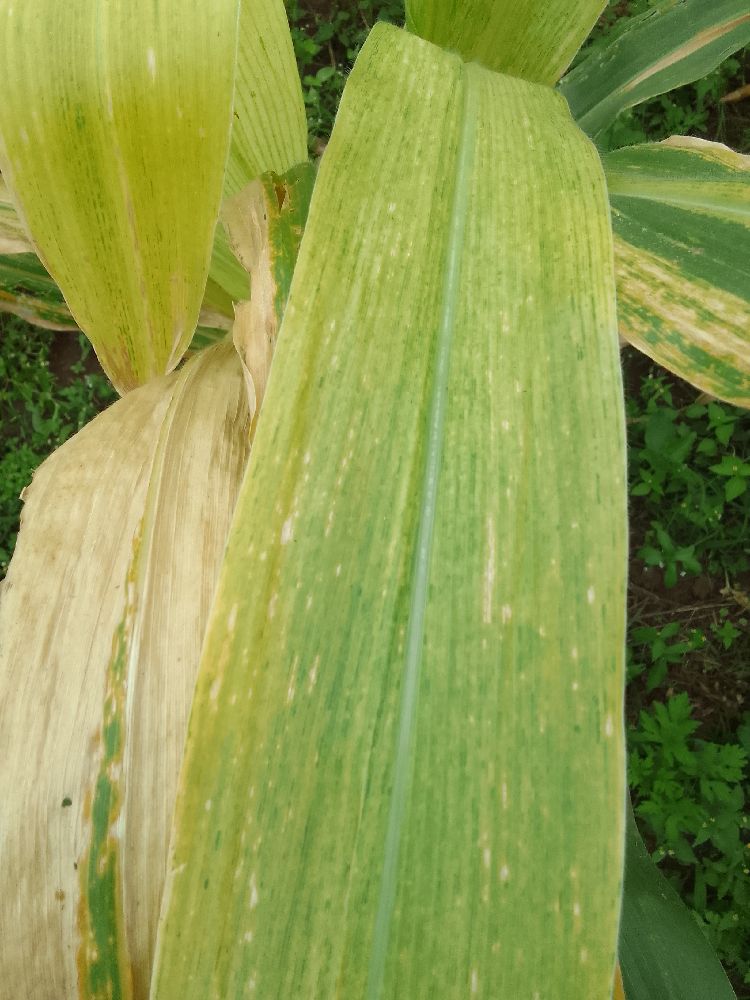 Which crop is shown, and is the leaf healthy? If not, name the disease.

maize, maize lethal necrosis
